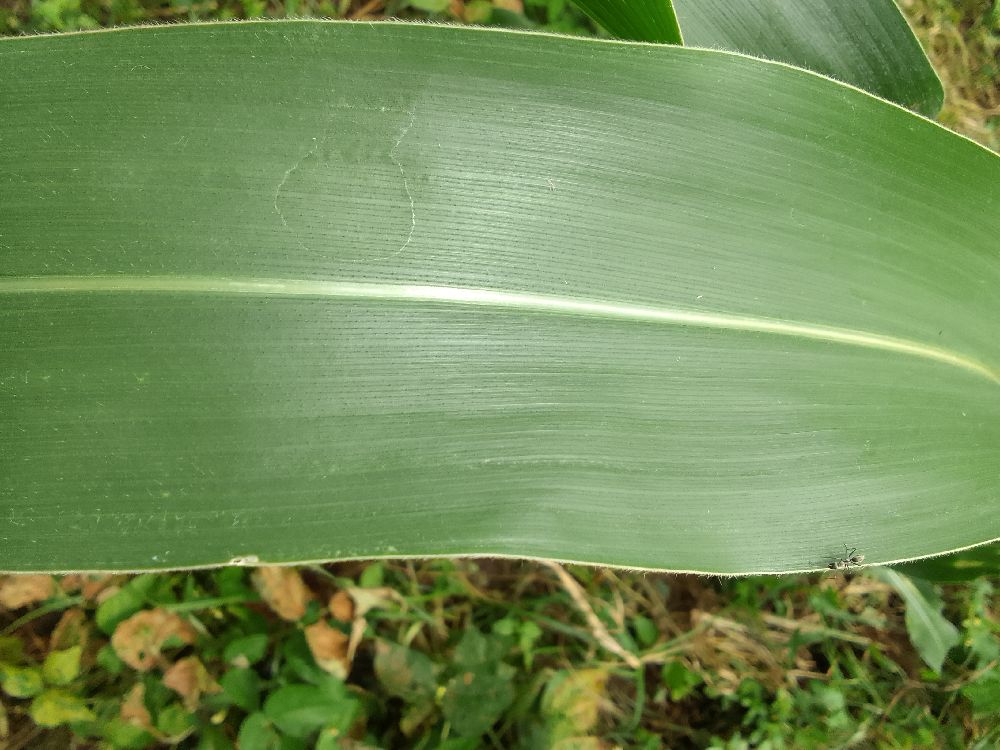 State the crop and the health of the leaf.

maize, healthy
